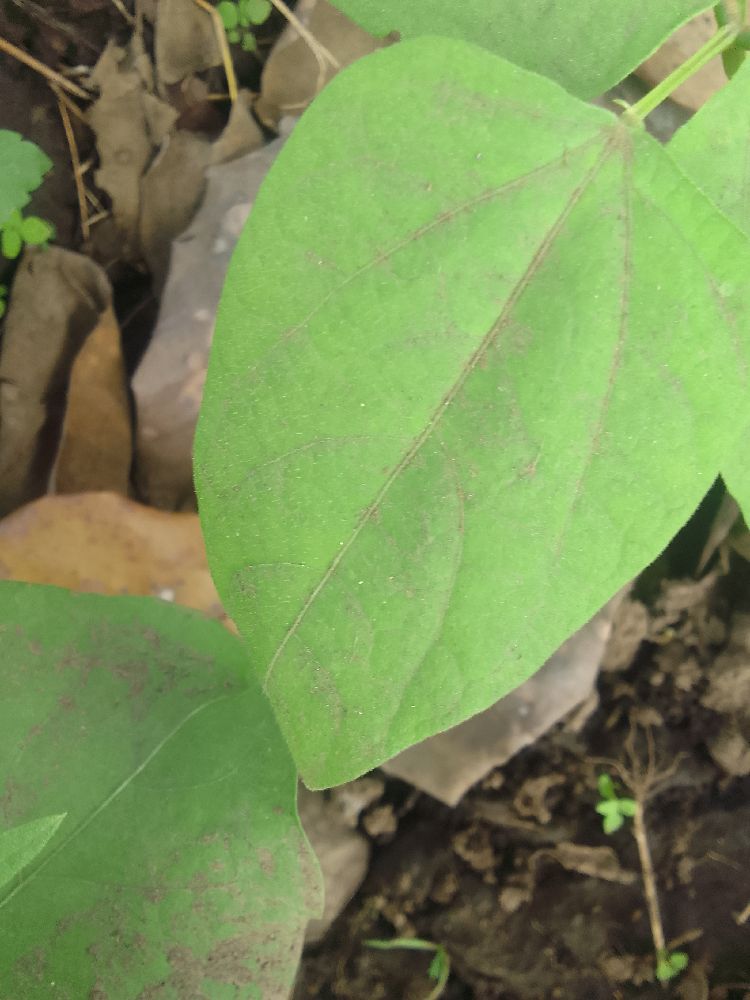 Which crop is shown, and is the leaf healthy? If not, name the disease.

common bean, healthy
